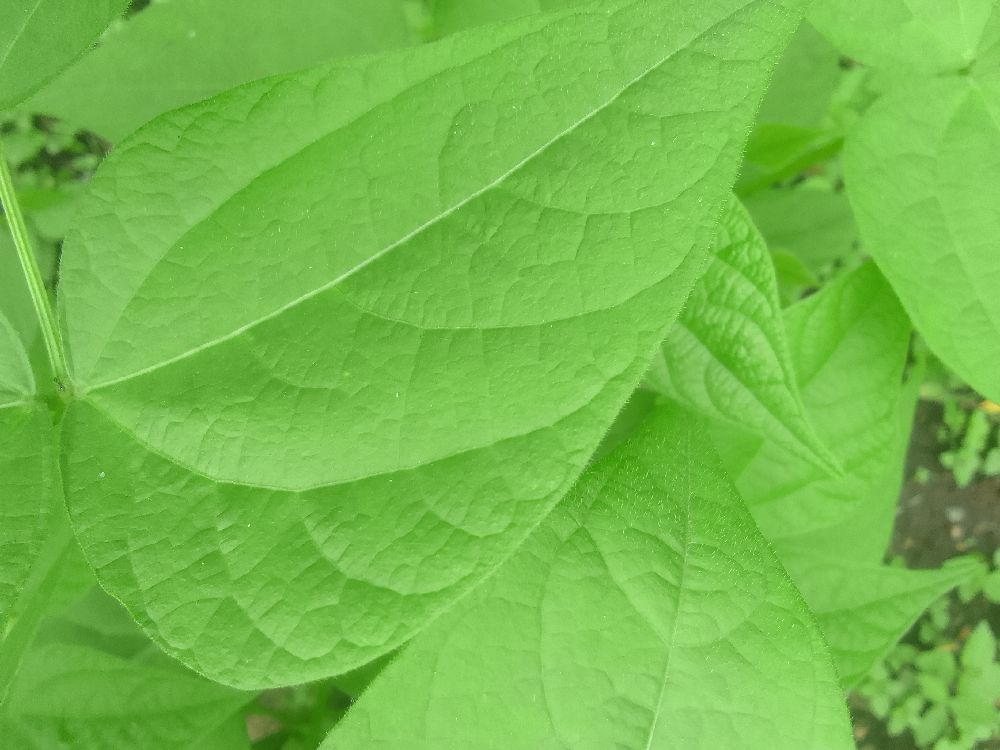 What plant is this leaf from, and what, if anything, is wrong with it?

common bean, healthy
